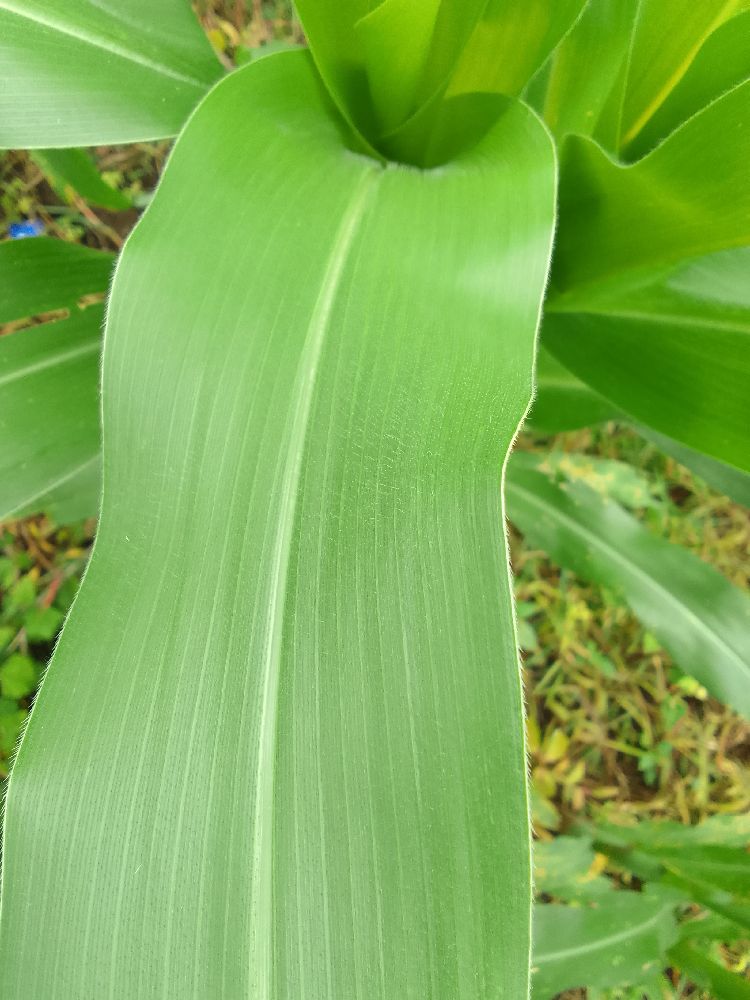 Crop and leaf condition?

maize, healthy
